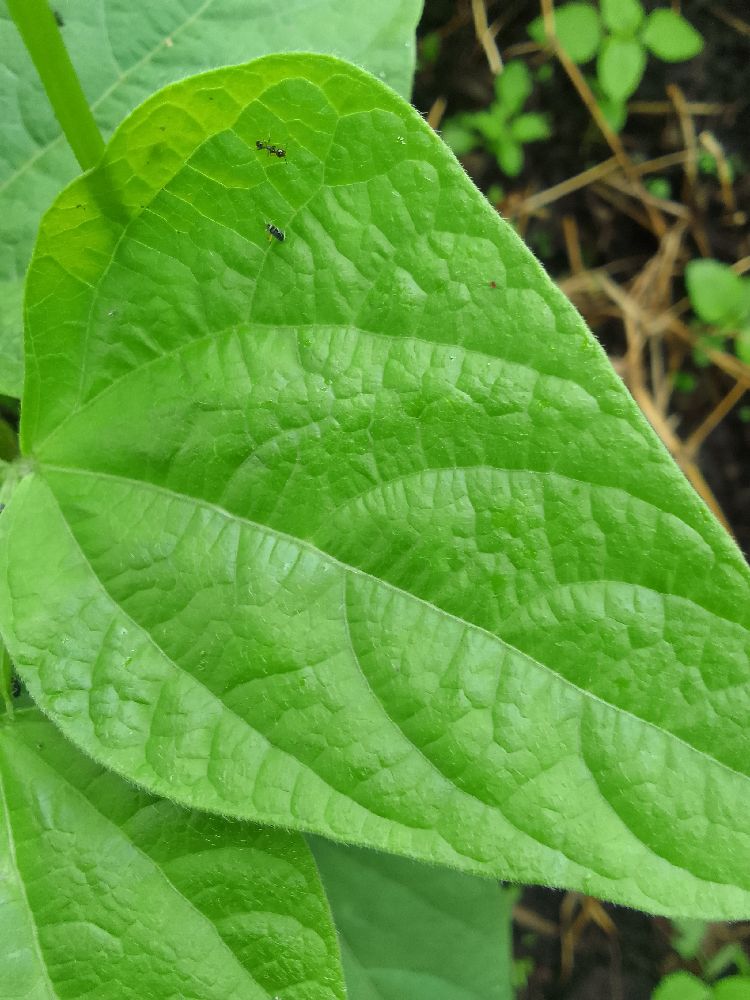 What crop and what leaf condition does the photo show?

common bean, healthy
